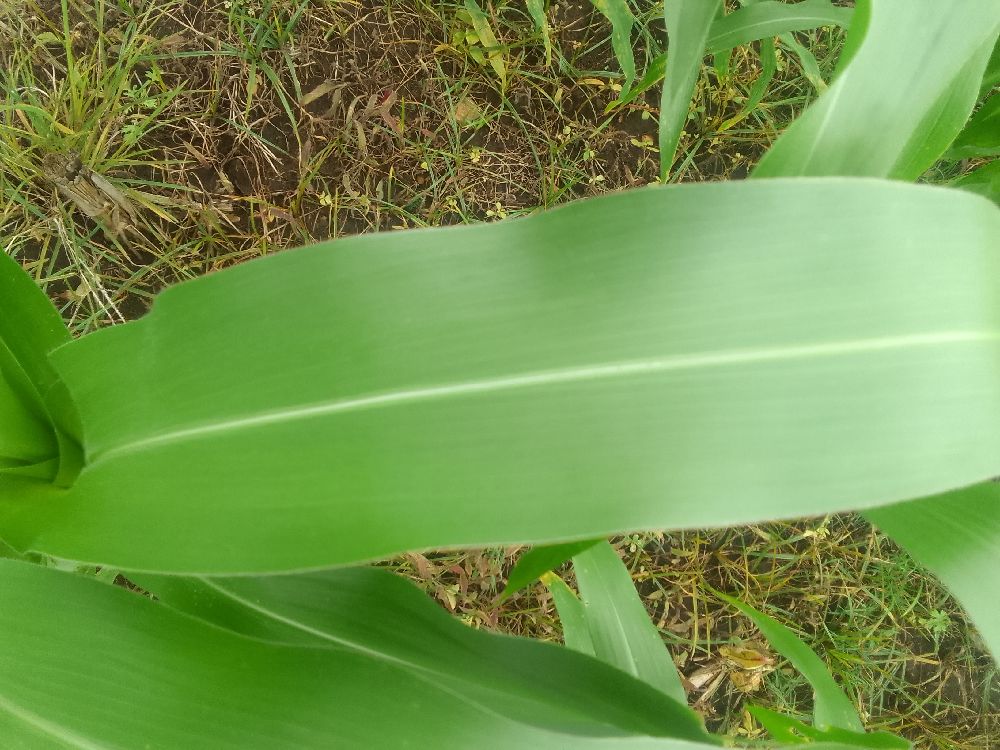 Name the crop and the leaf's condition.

maize, healthy
